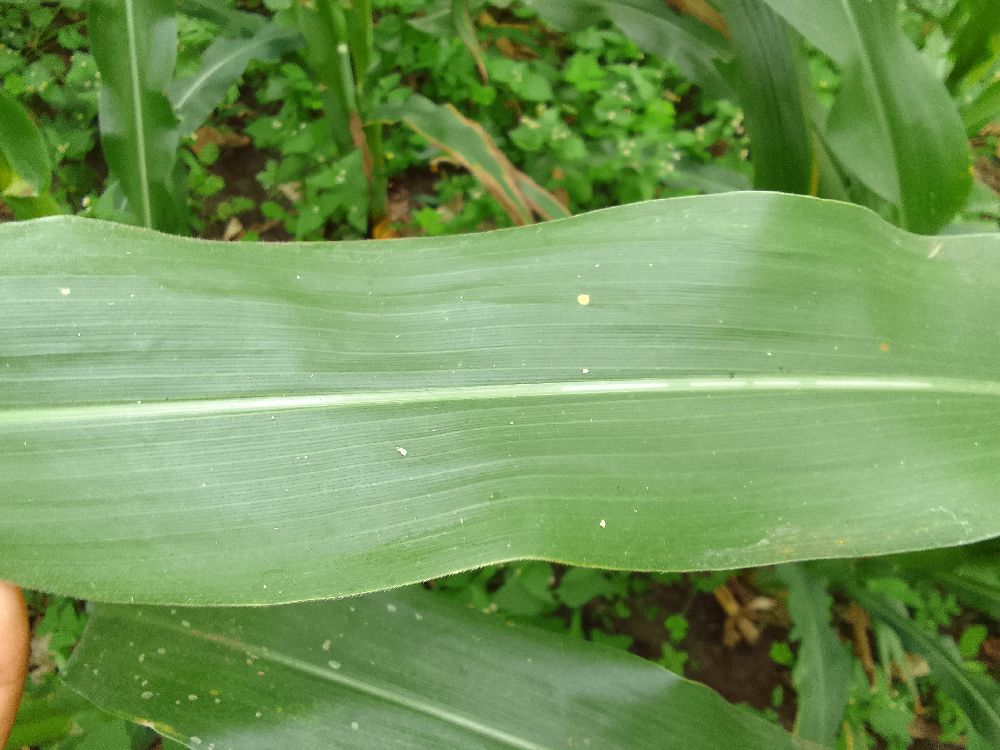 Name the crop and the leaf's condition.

maize, healthy
